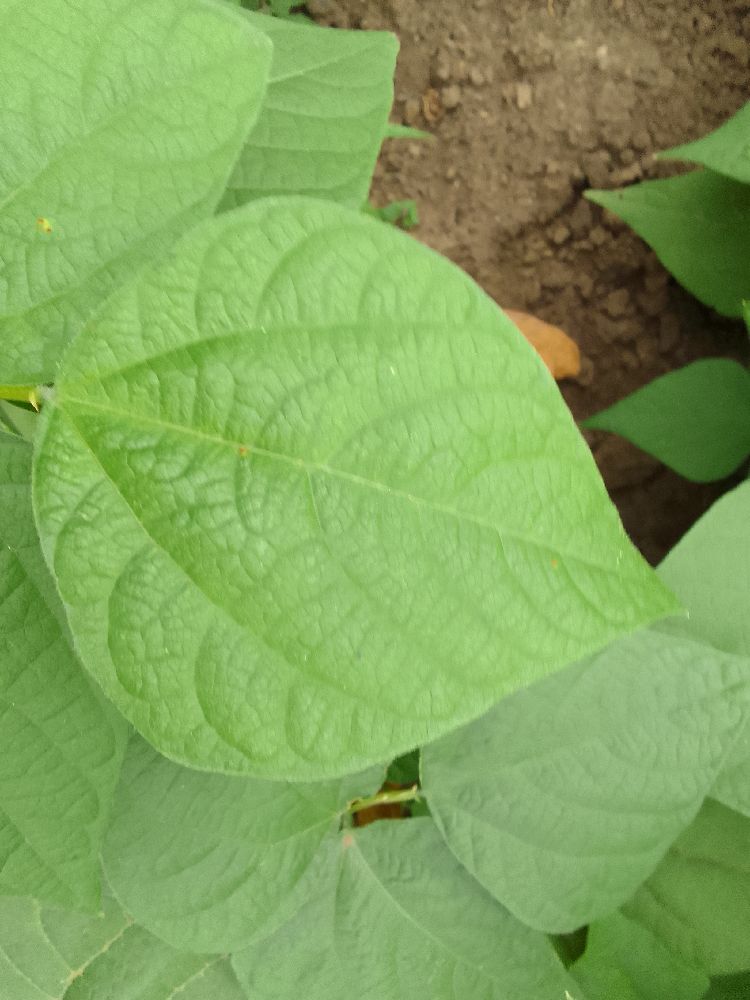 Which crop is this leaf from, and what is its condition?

common bean, healthy
